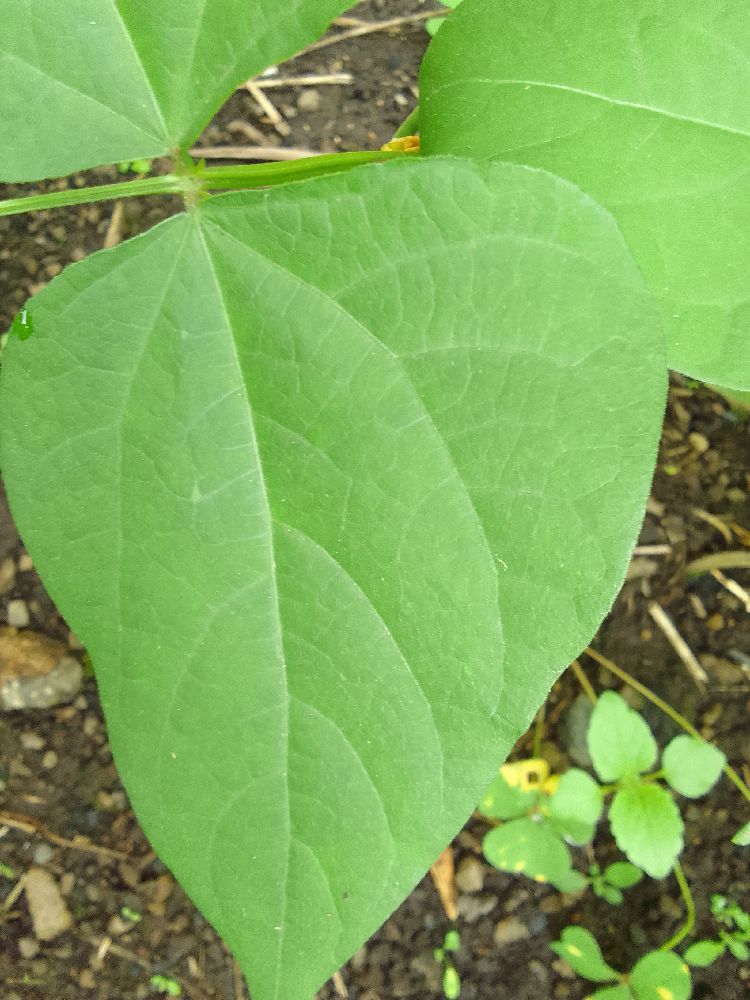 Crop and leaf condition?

common bean, healthy
